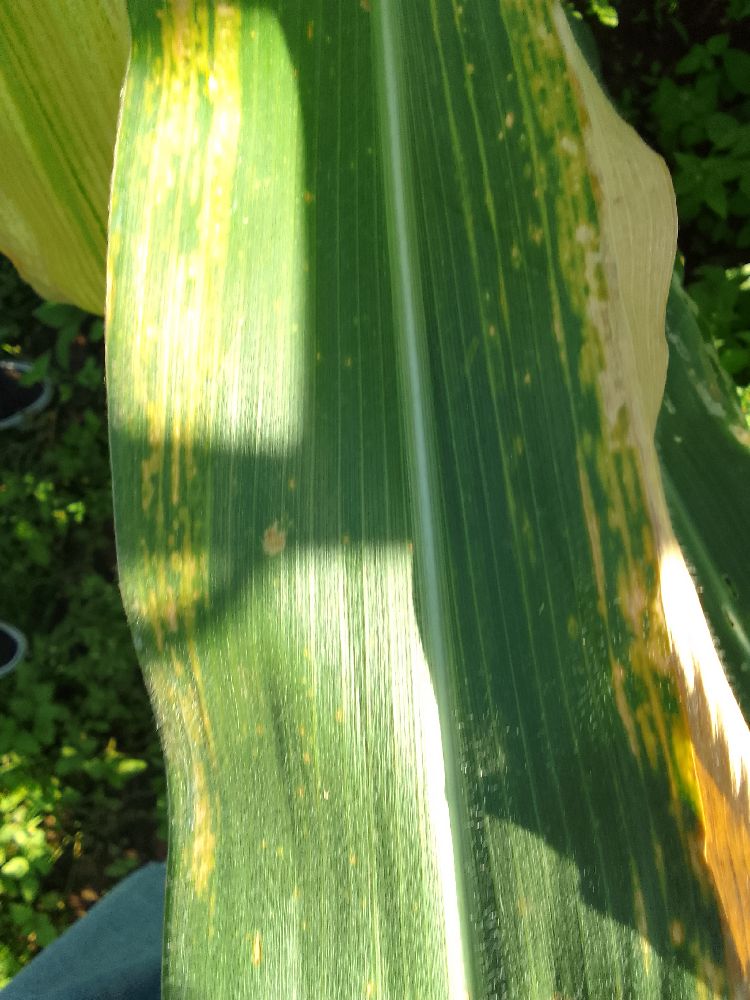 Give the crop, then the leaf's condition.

maize, maize lethal necrosis
